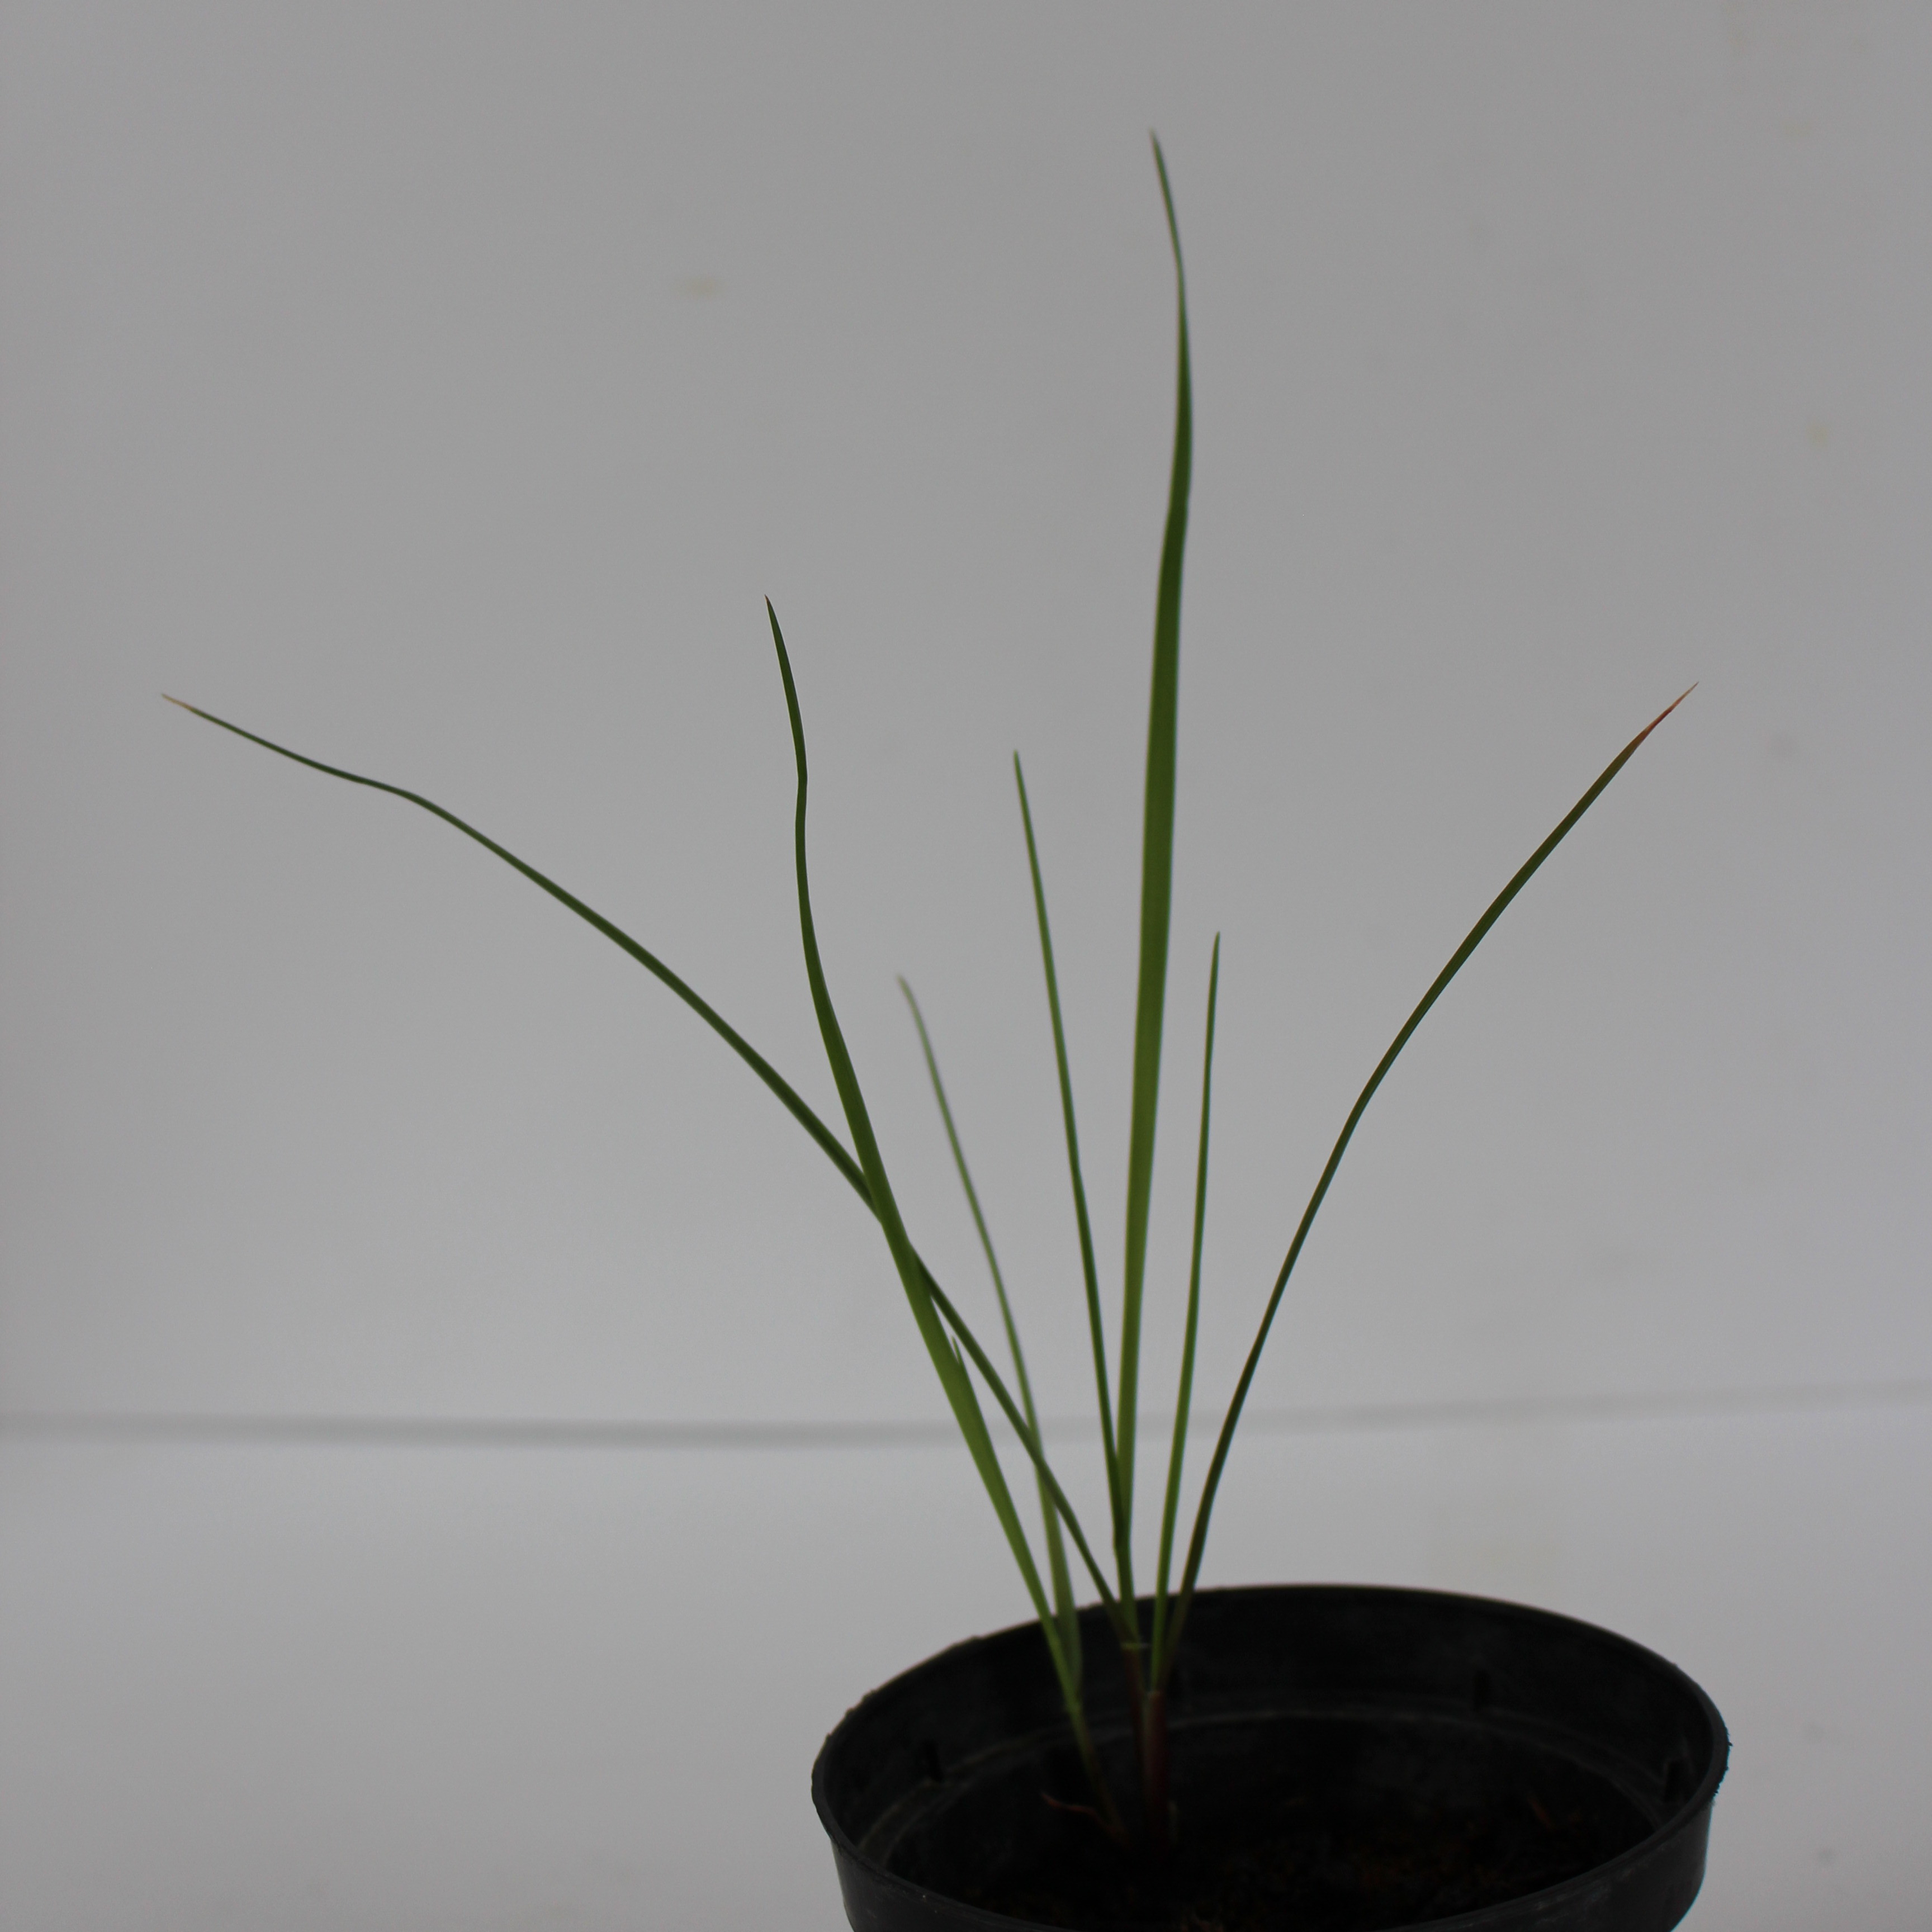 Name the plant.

Lolium multiflorum
